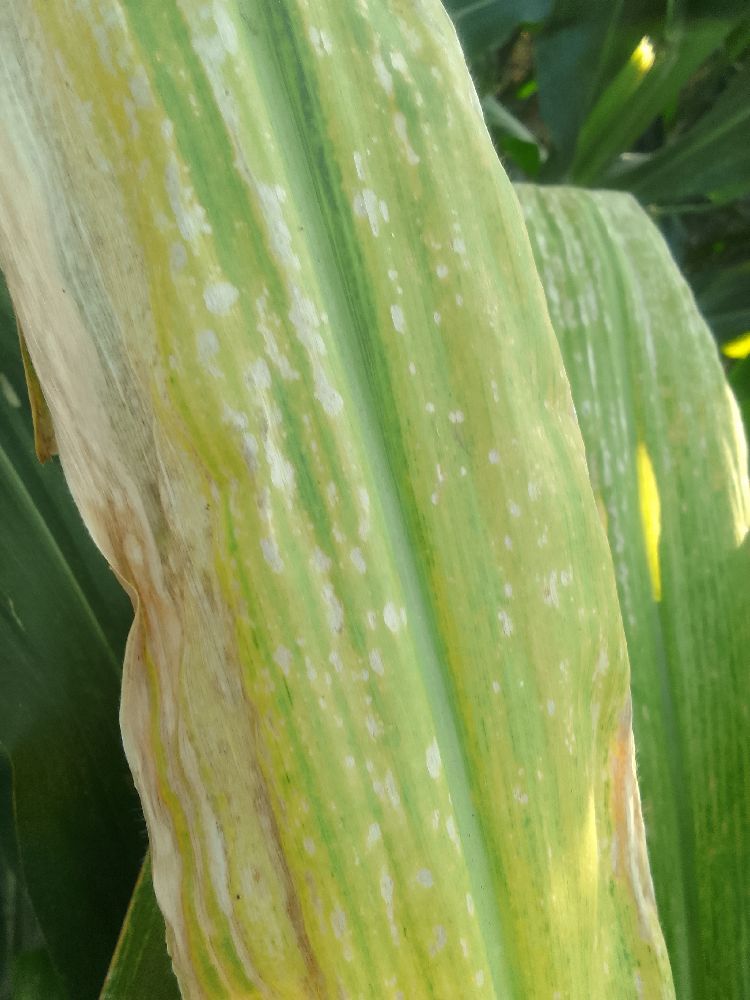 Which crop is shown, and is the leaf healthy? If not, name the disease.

maize, maize lethal necrosis
